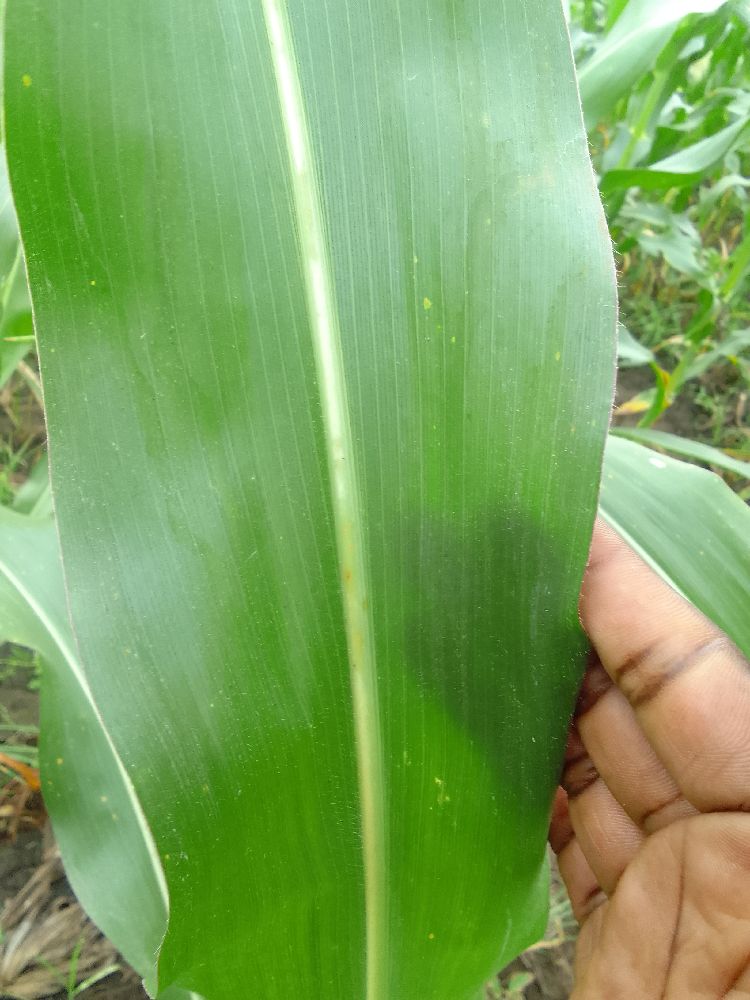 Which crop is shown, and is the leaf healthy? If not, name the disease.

maize, healthy
